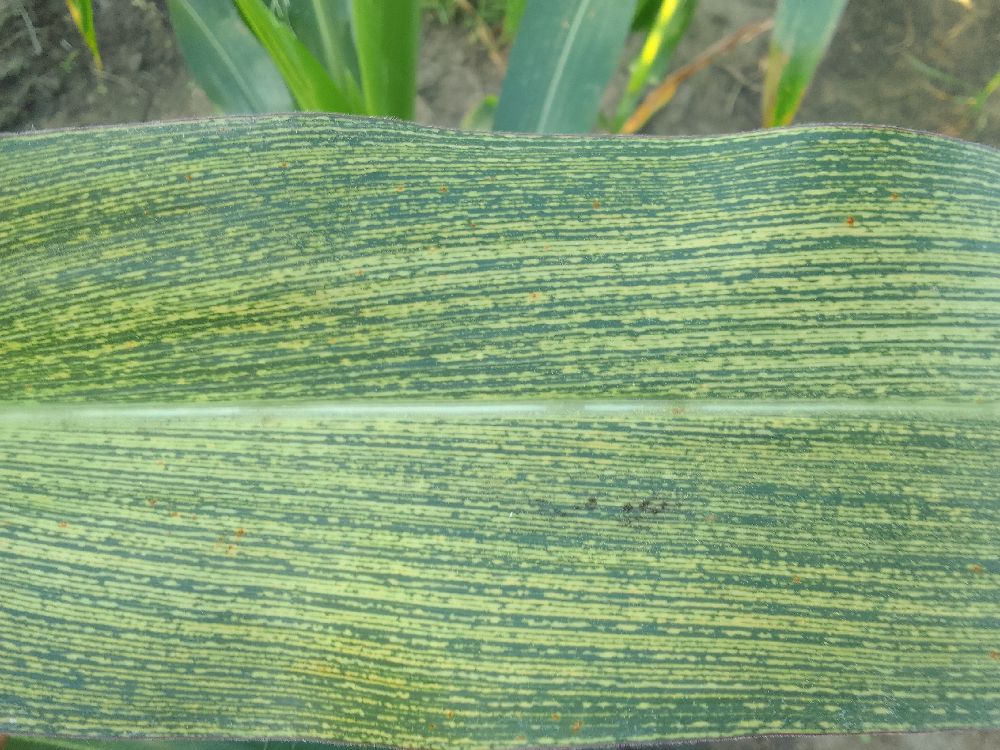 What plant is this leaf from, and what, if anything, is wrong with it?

maize, maize streak virus
